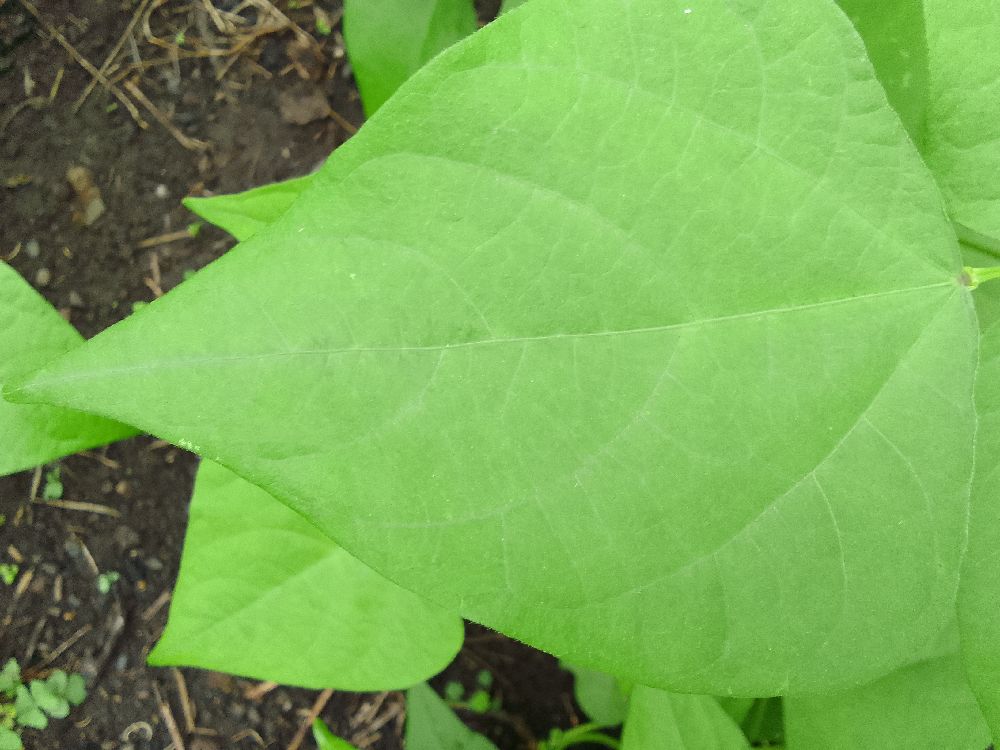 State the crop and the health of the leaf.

common bean, healthy
